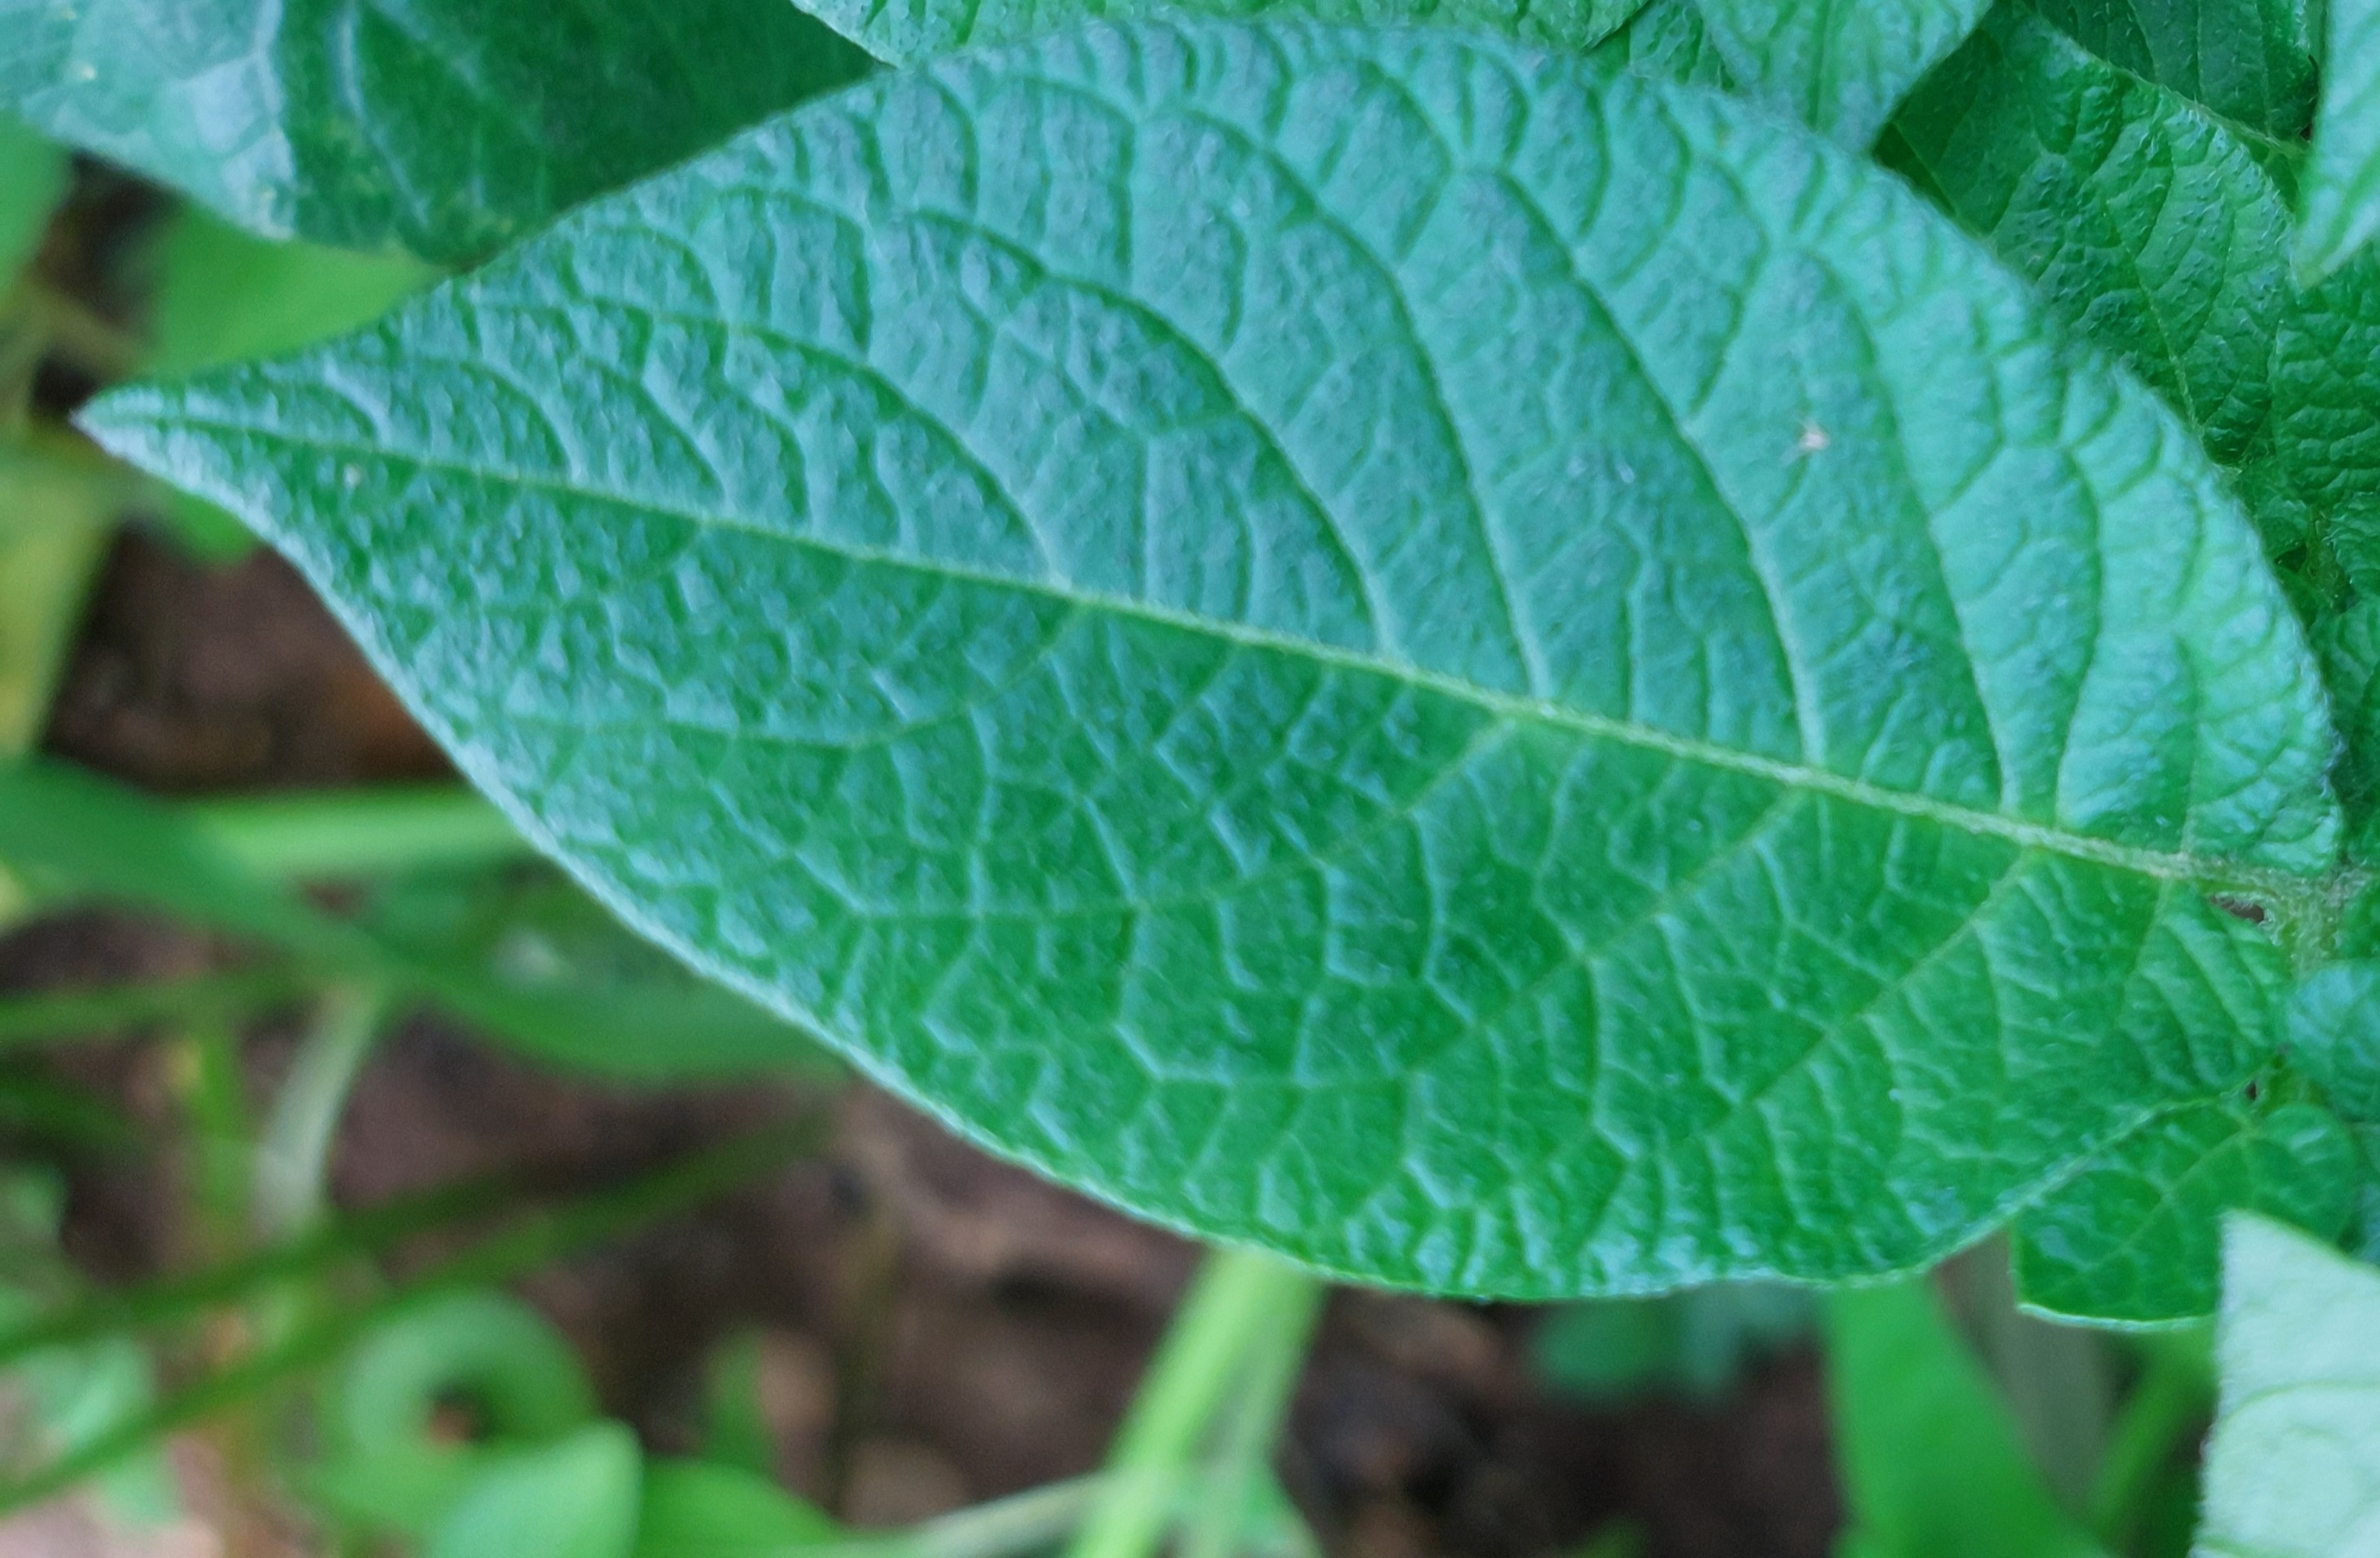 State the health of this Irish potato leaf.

healthy
